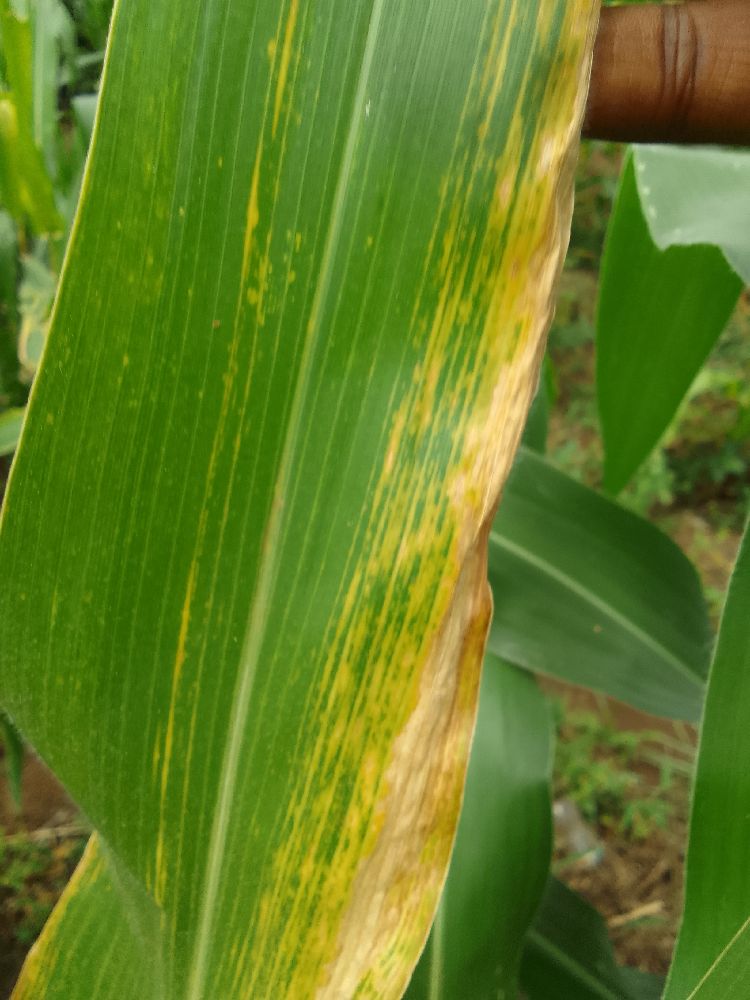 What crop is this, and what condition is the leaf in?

maize, maize lethal necrosis
